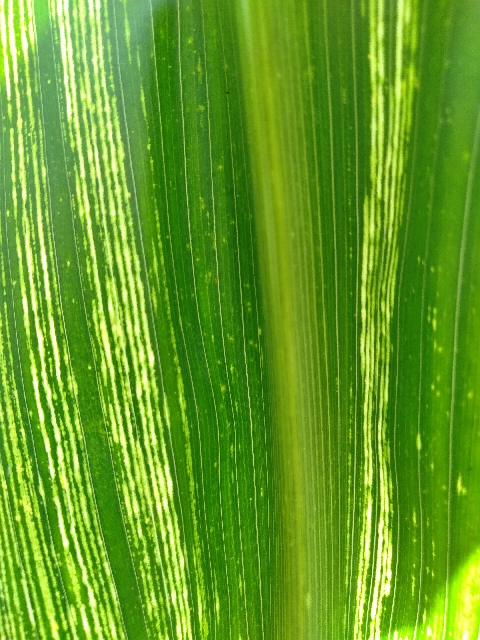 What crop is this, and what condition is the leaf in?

maize, maize streak virus
